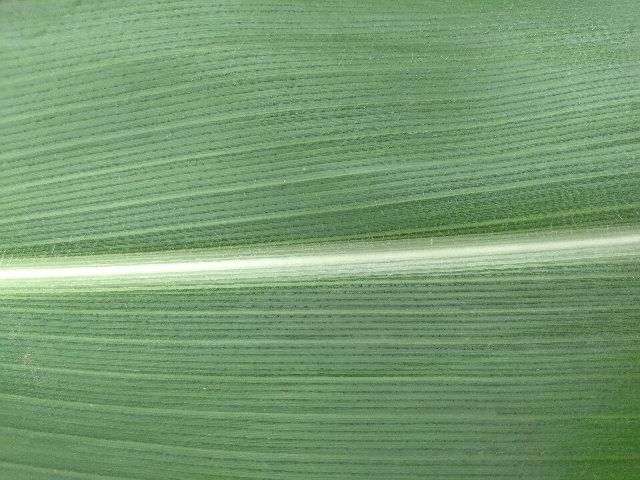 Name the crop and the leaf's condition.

maize, healthy
